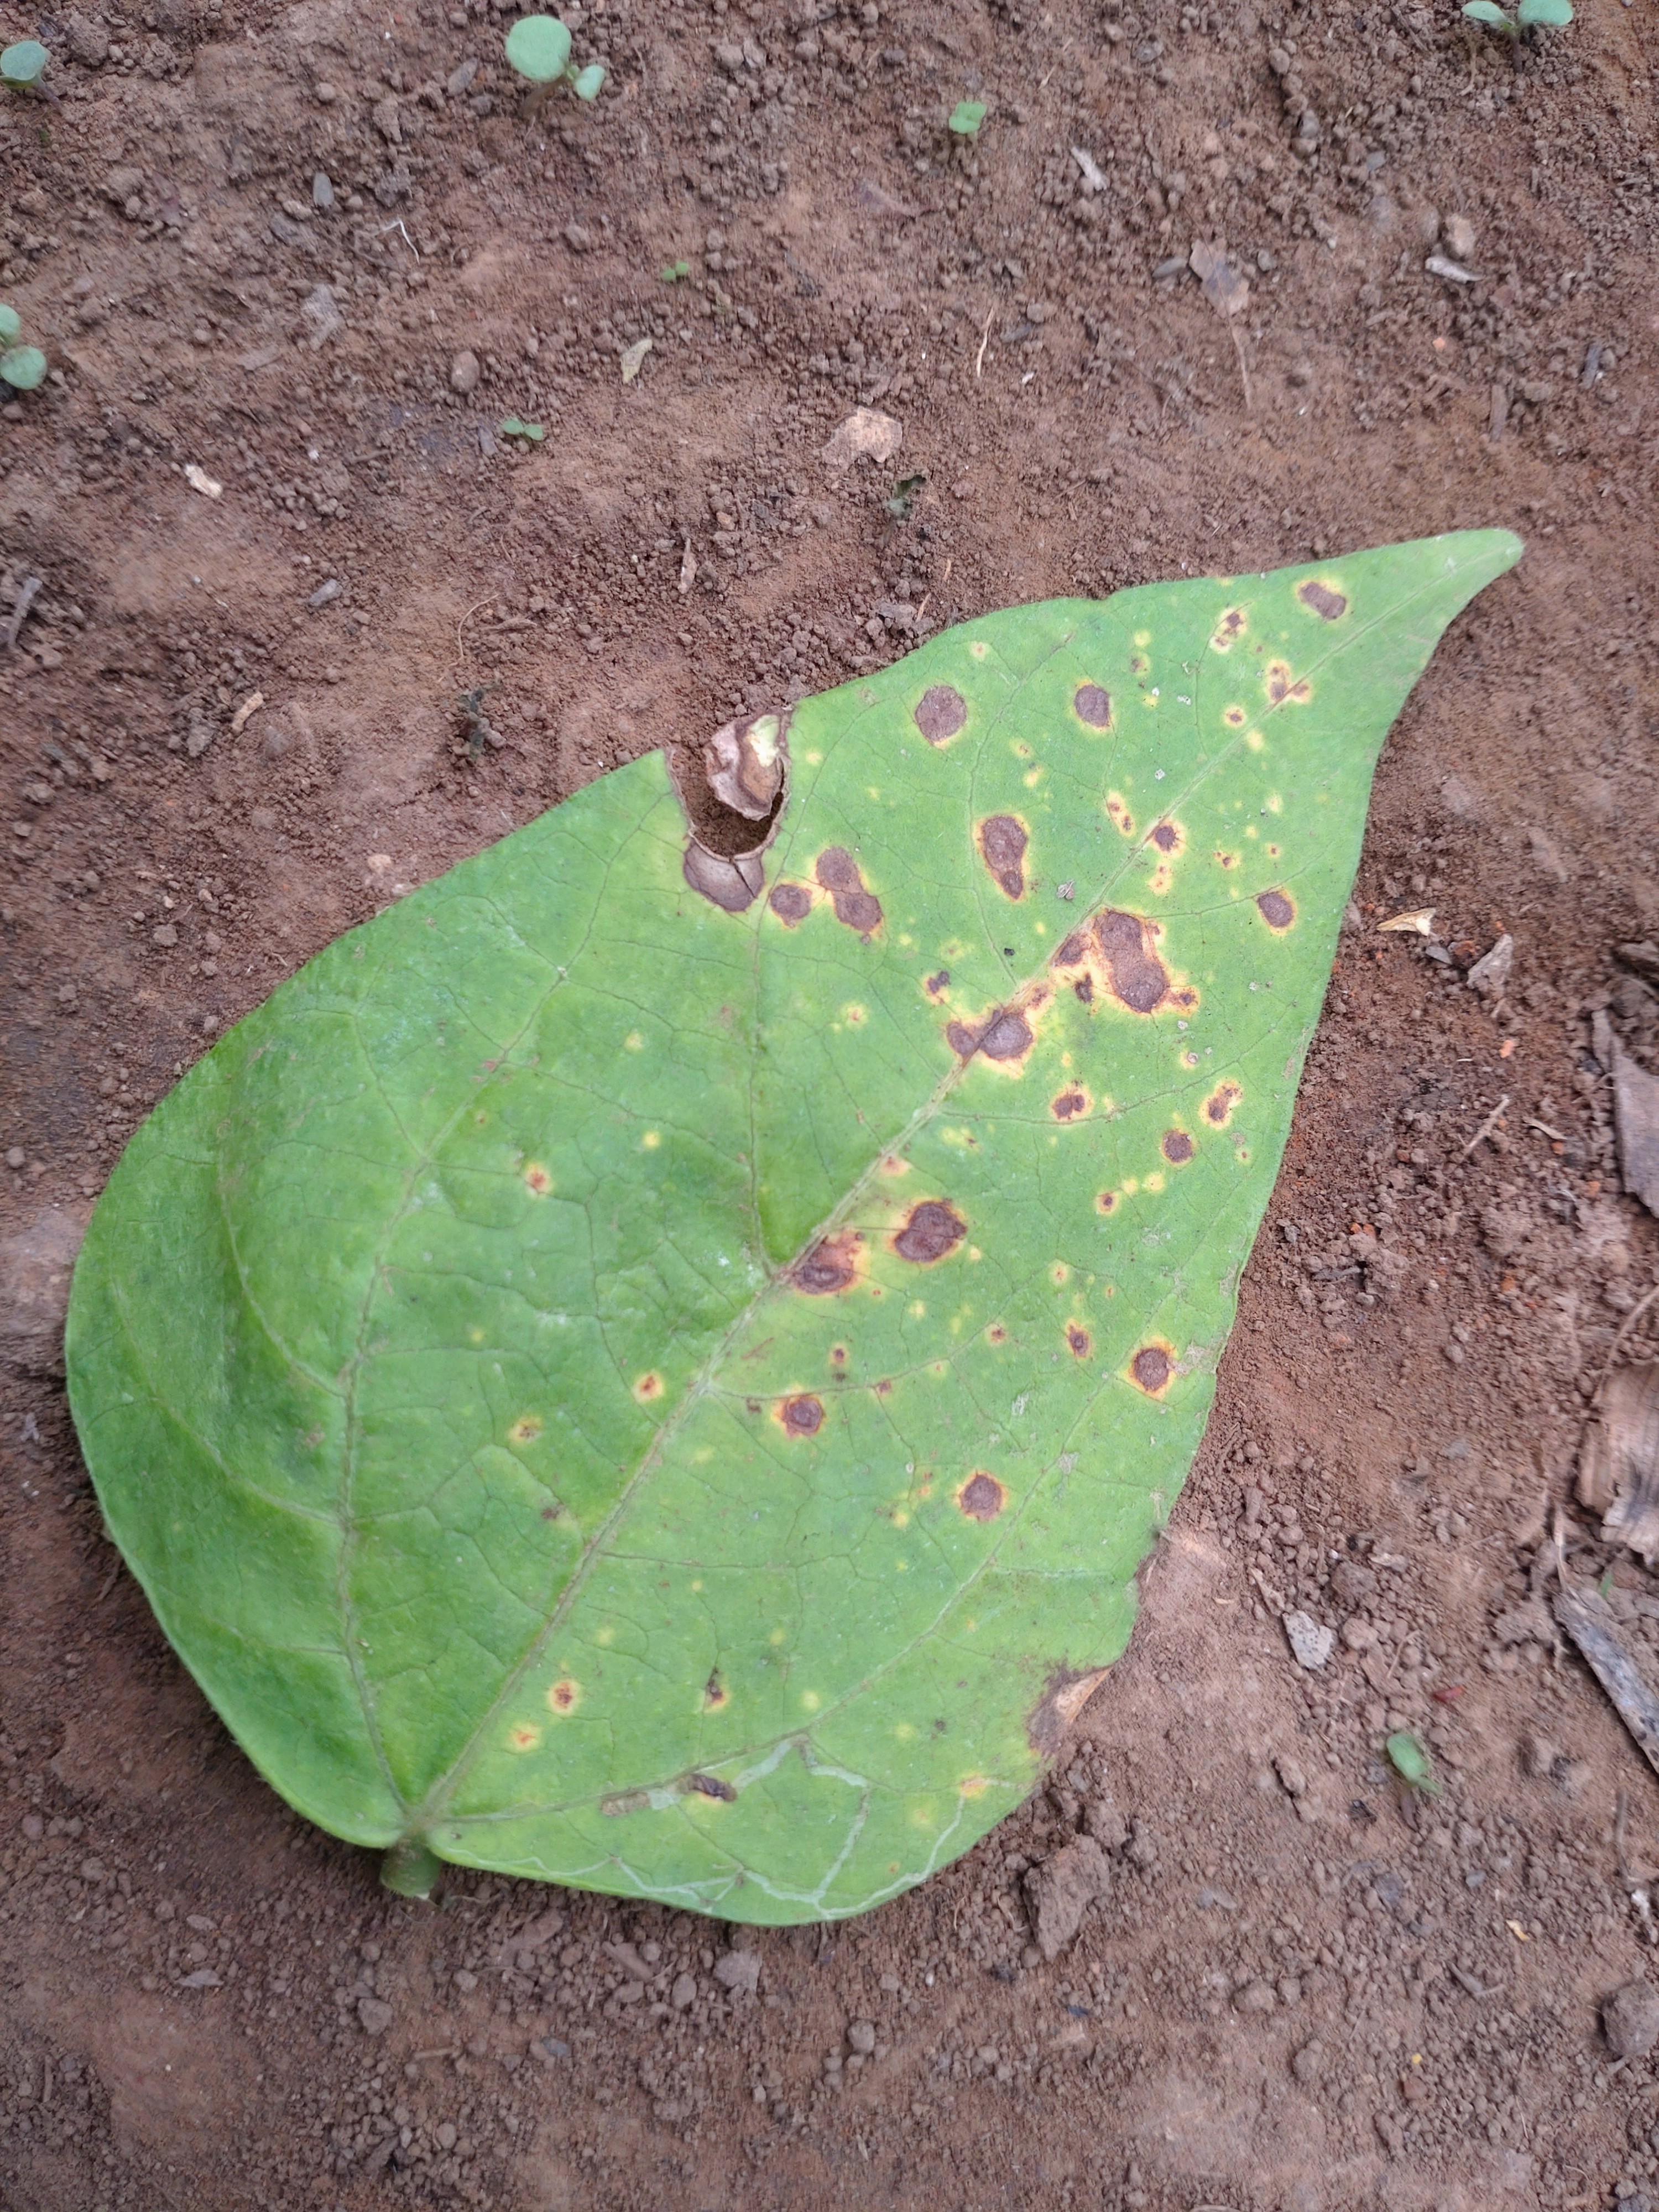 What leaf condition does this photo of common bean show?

rust
